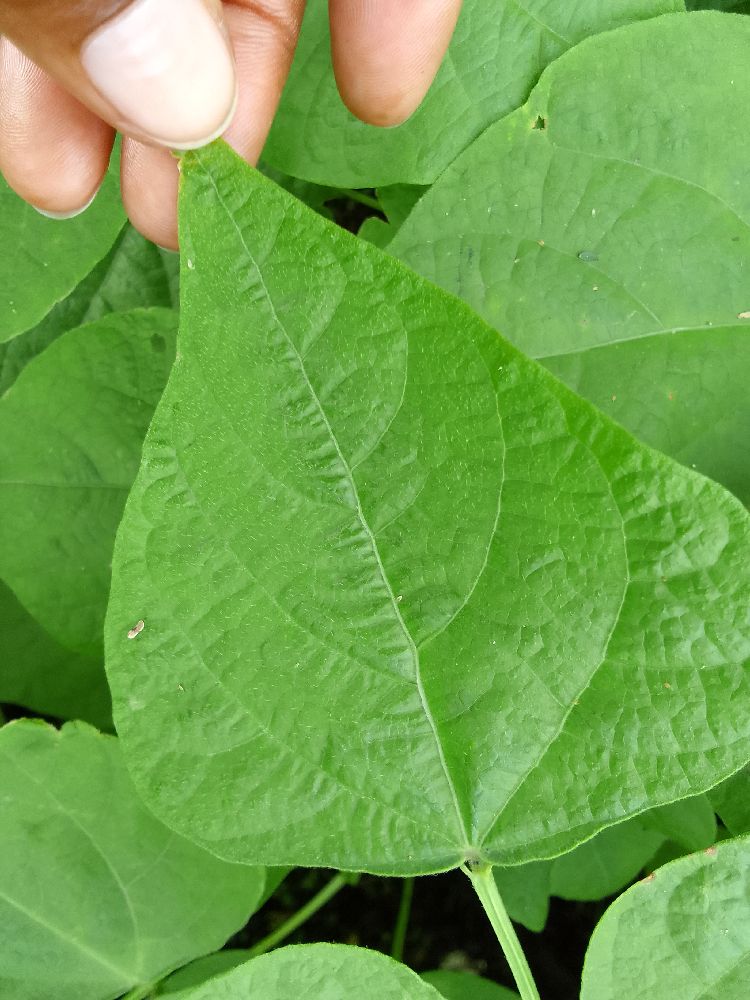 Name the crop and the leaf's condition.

common bean, healthy
